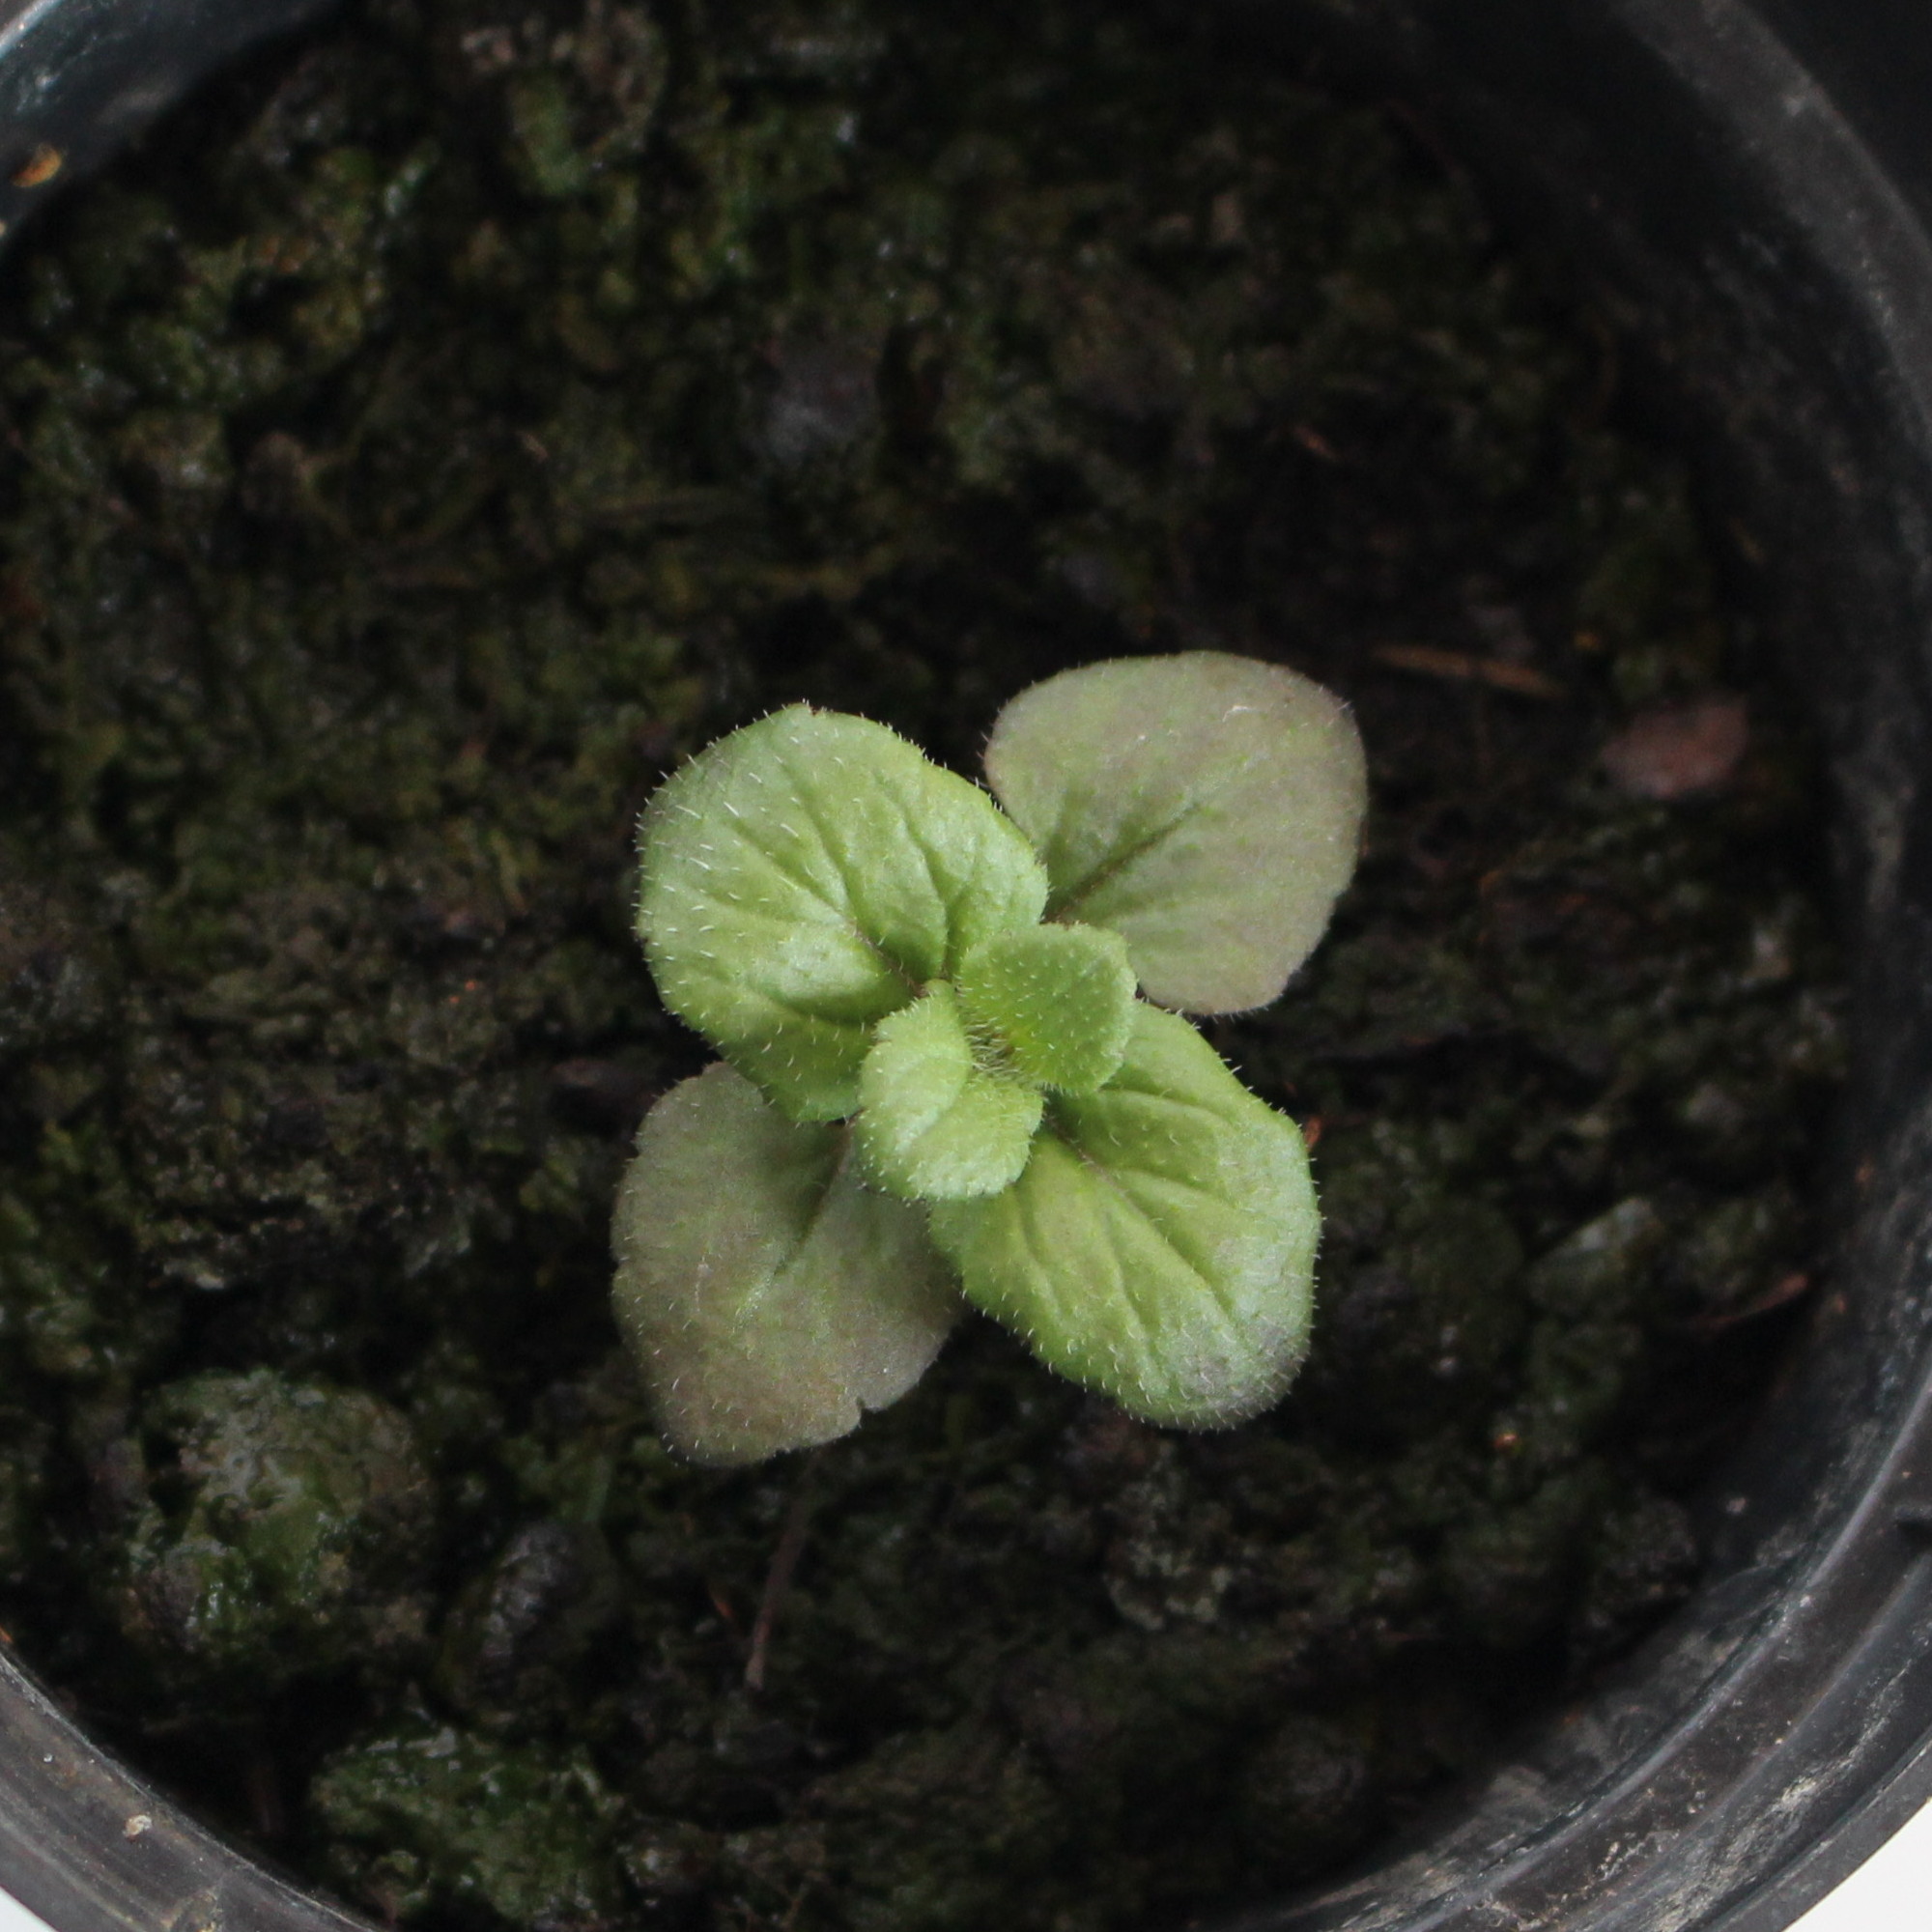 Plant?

Veronica persica
